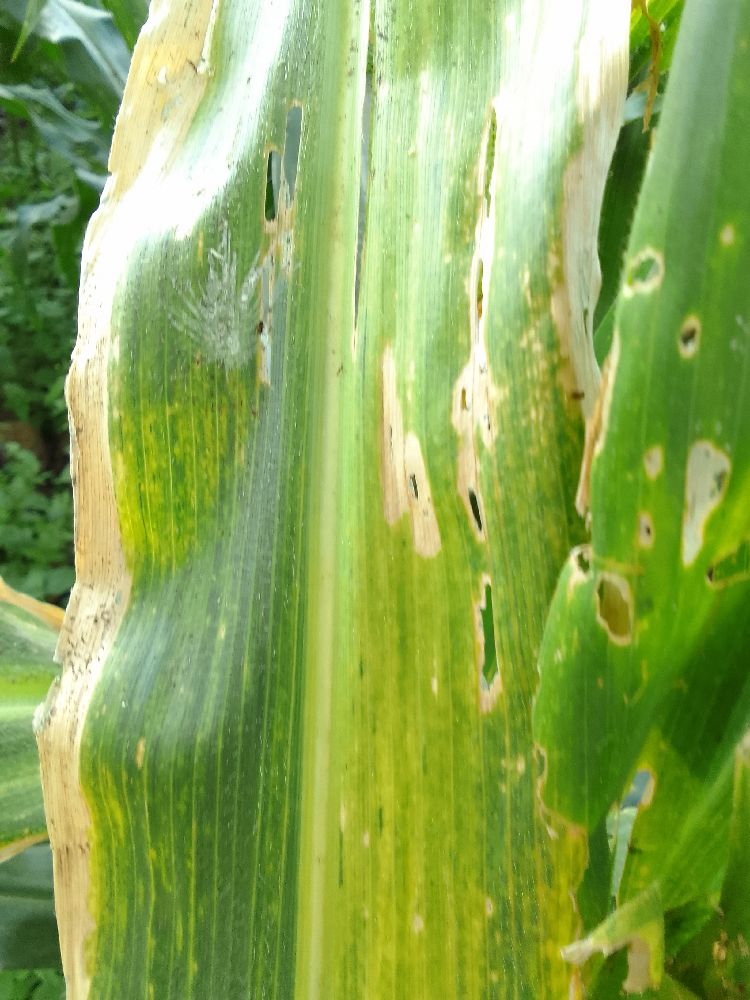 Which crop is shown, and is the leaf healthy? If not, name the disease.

maize, maize lethal necrosis
